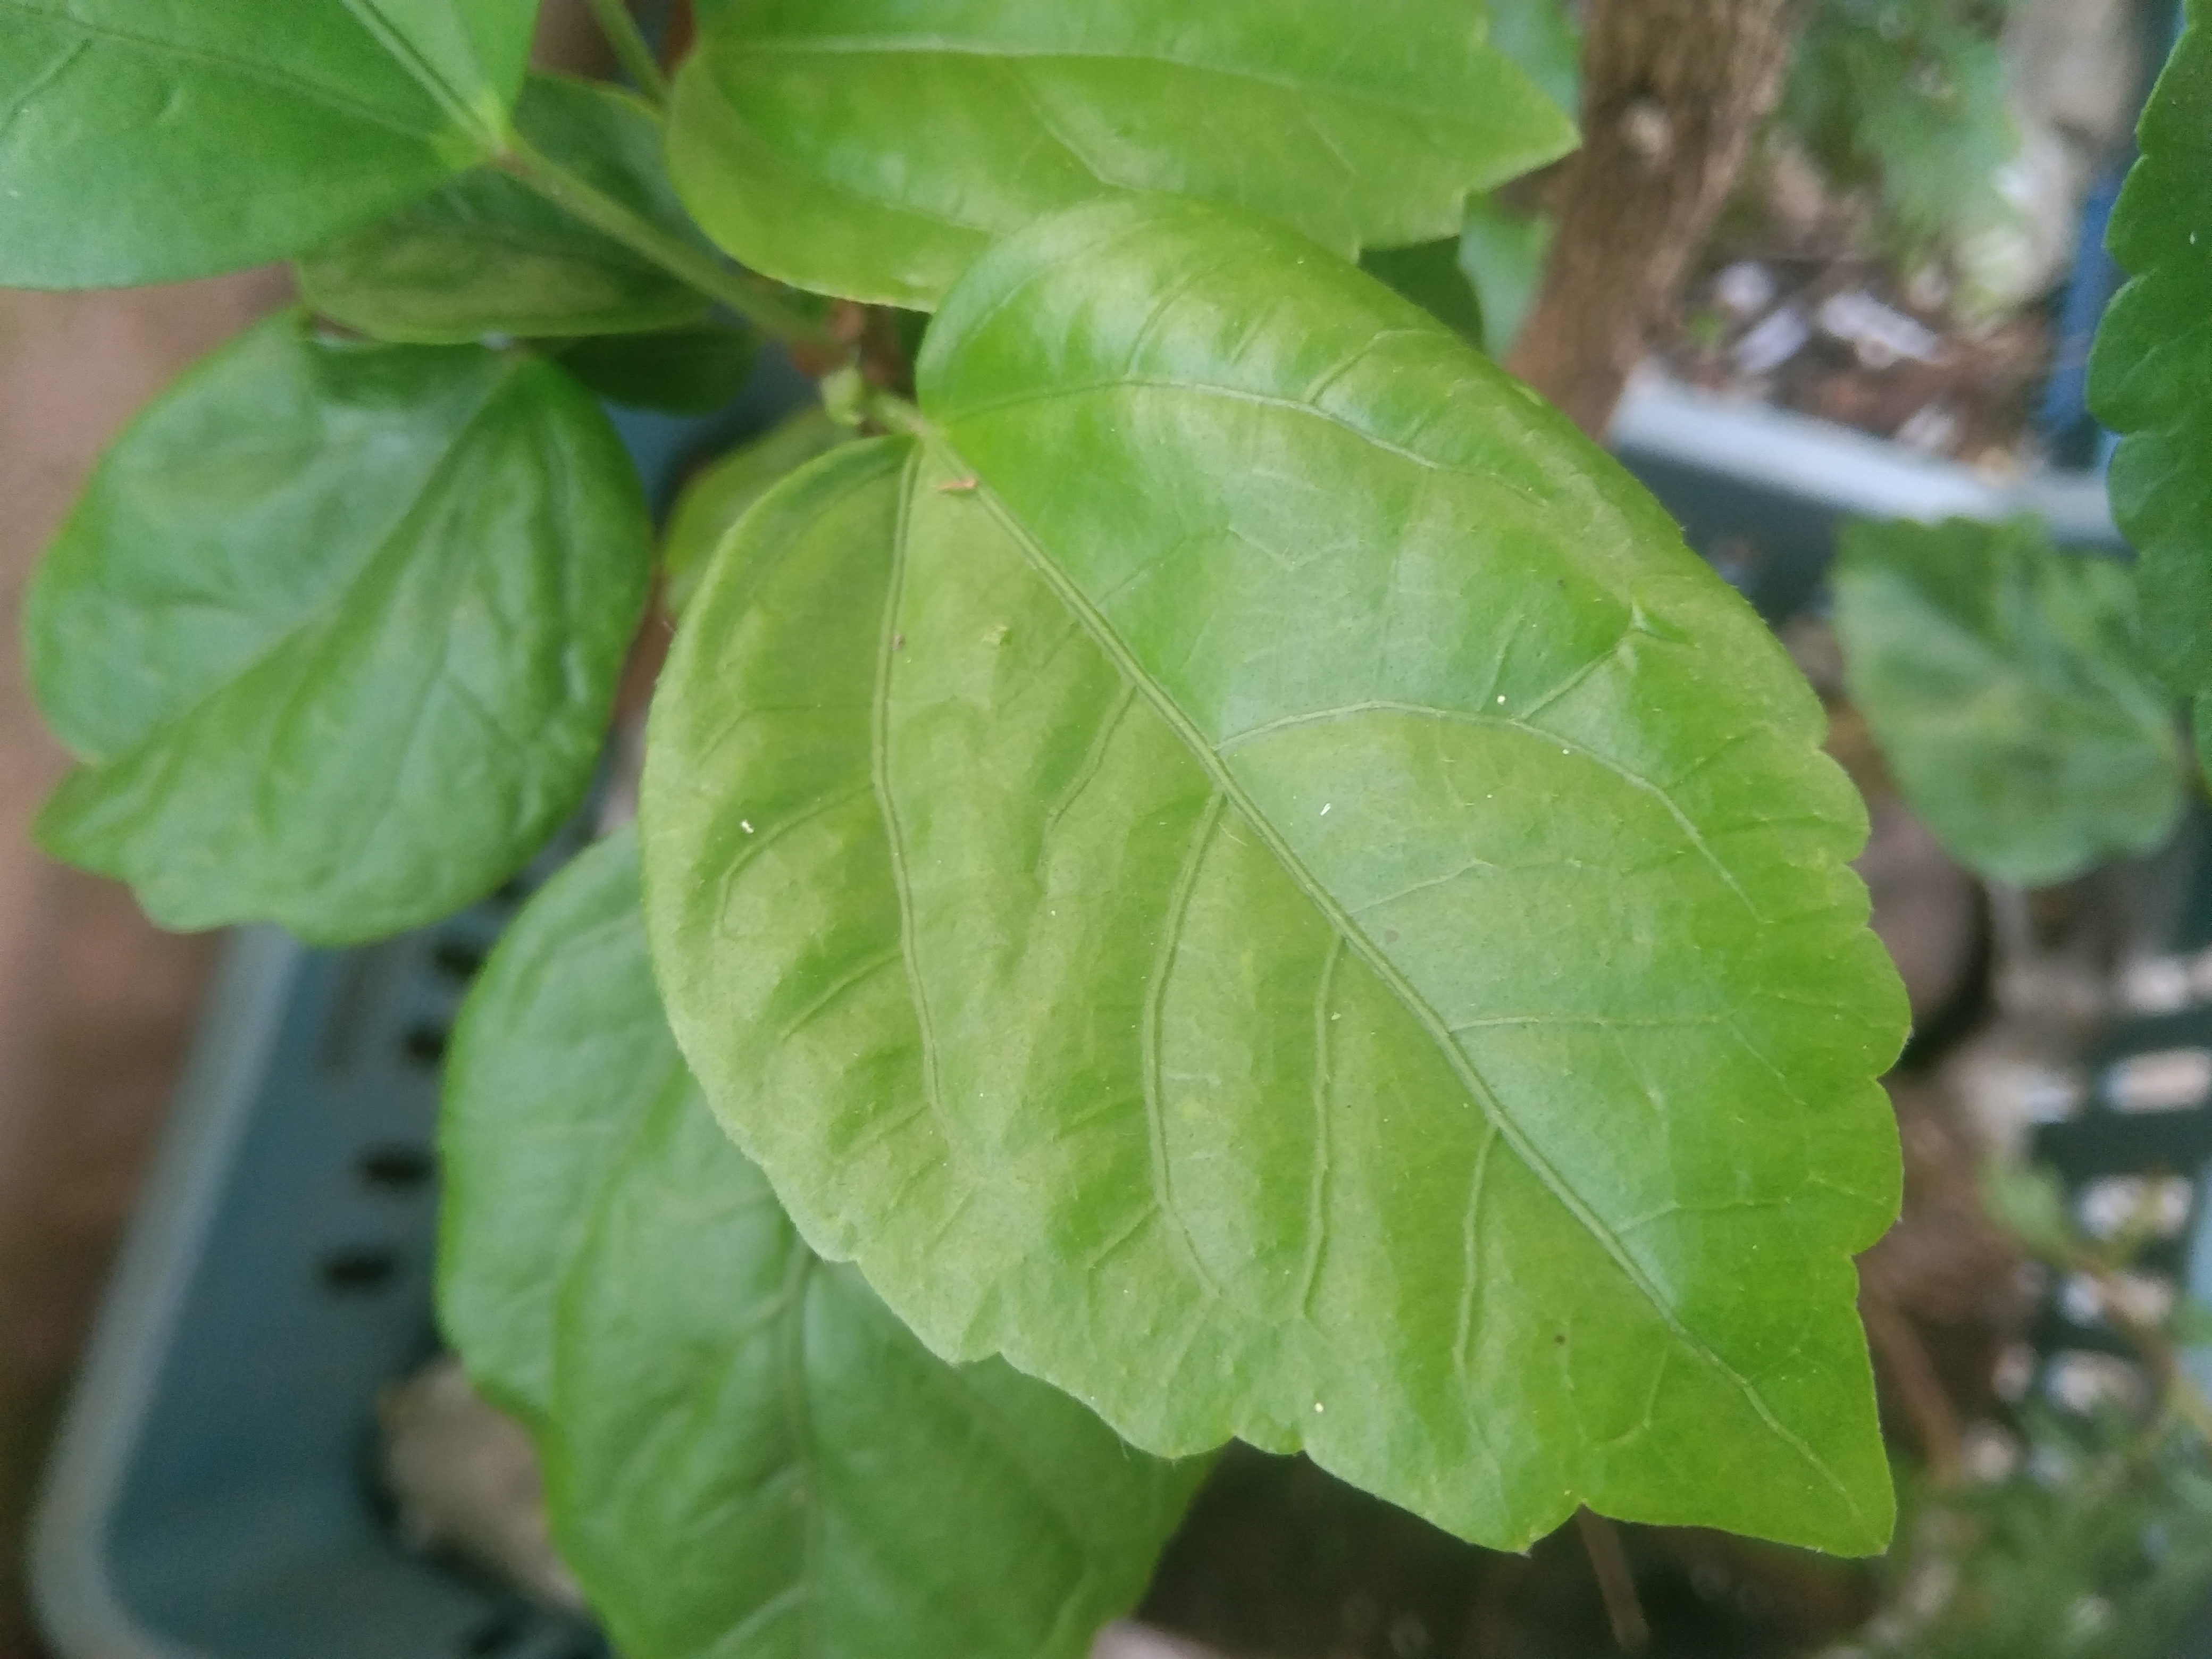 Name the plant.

hibiscus
